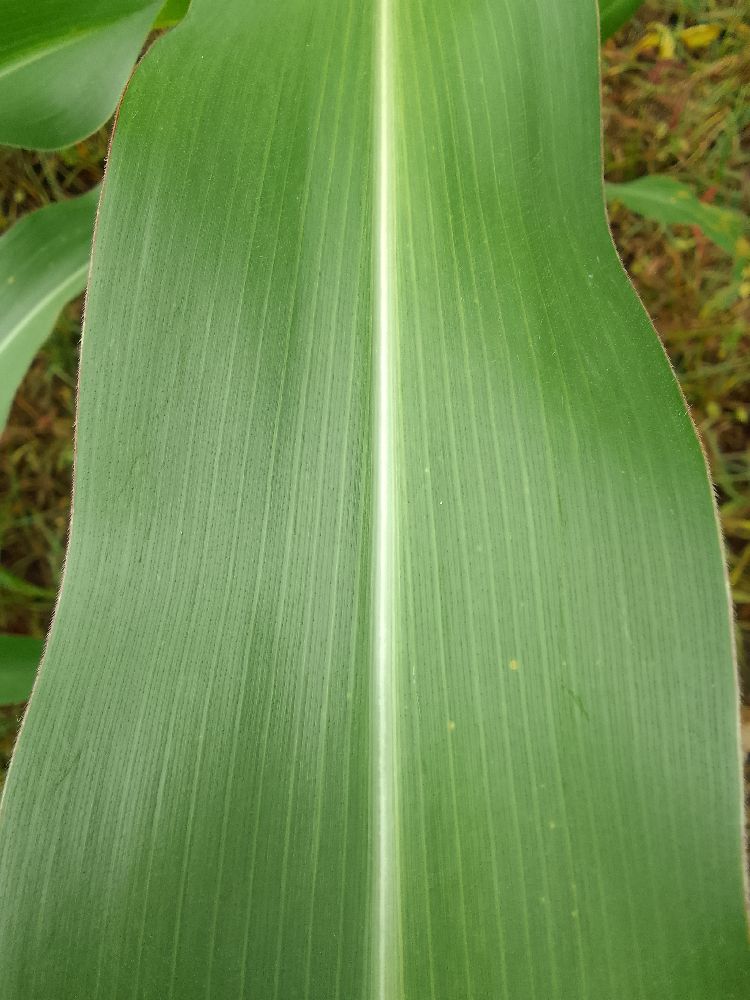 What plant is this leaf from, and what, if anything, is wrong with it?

maize, healthy
